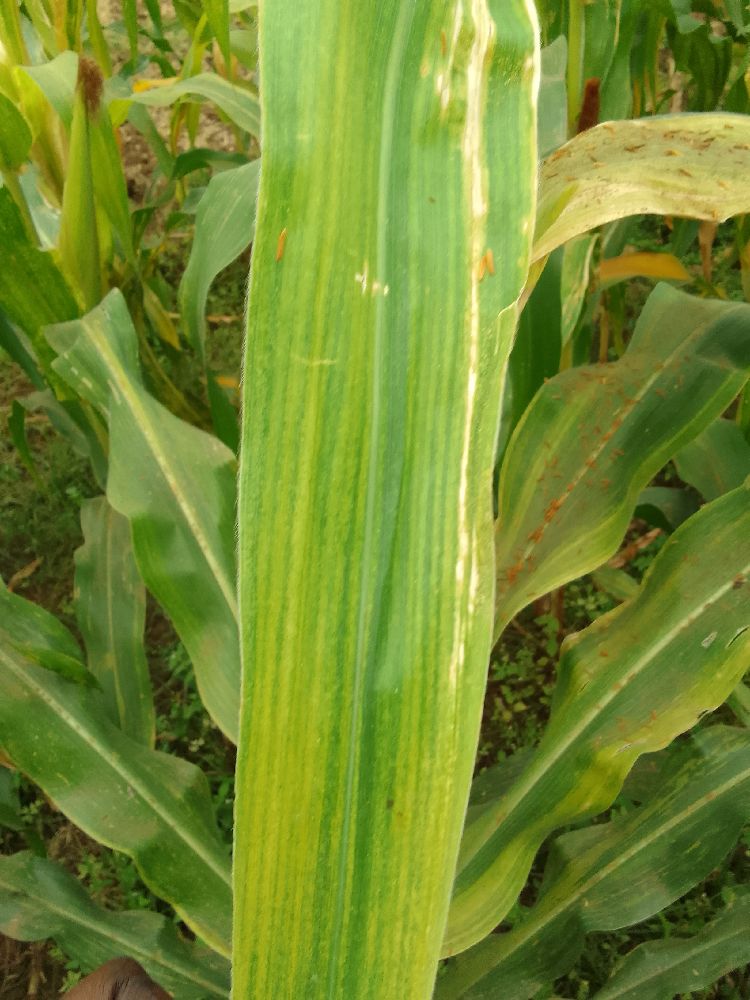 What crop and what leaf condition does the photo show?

maize, maize lethal necrosis
